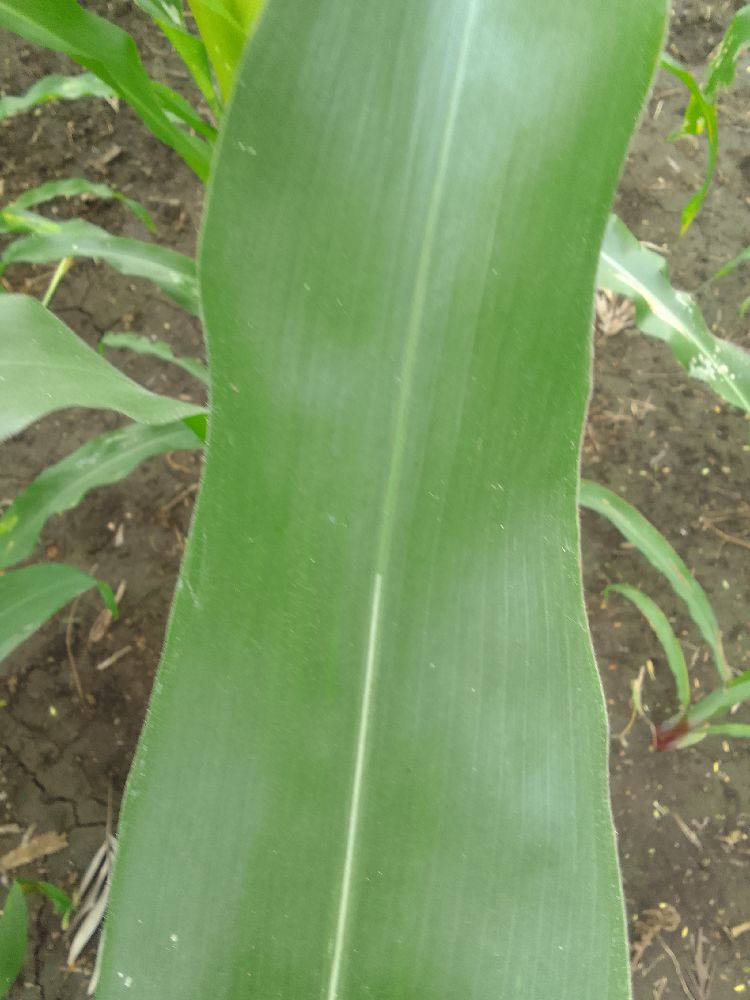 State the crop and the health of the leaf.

maize, healthy
